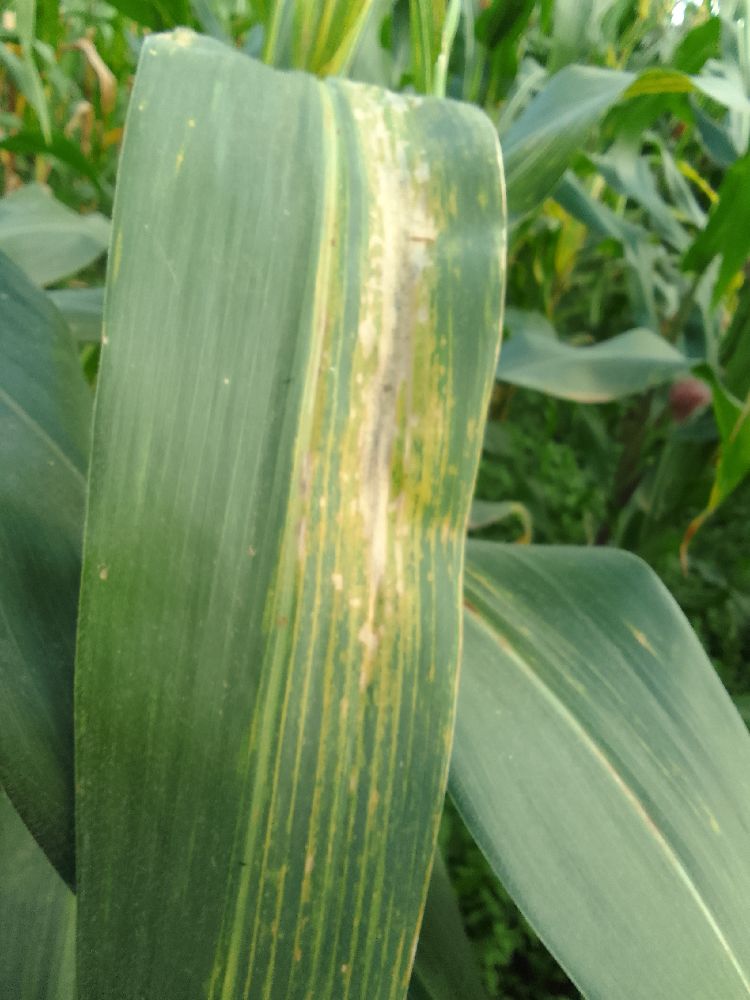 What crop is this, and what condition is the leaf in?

maize, maize lethal necrosis
